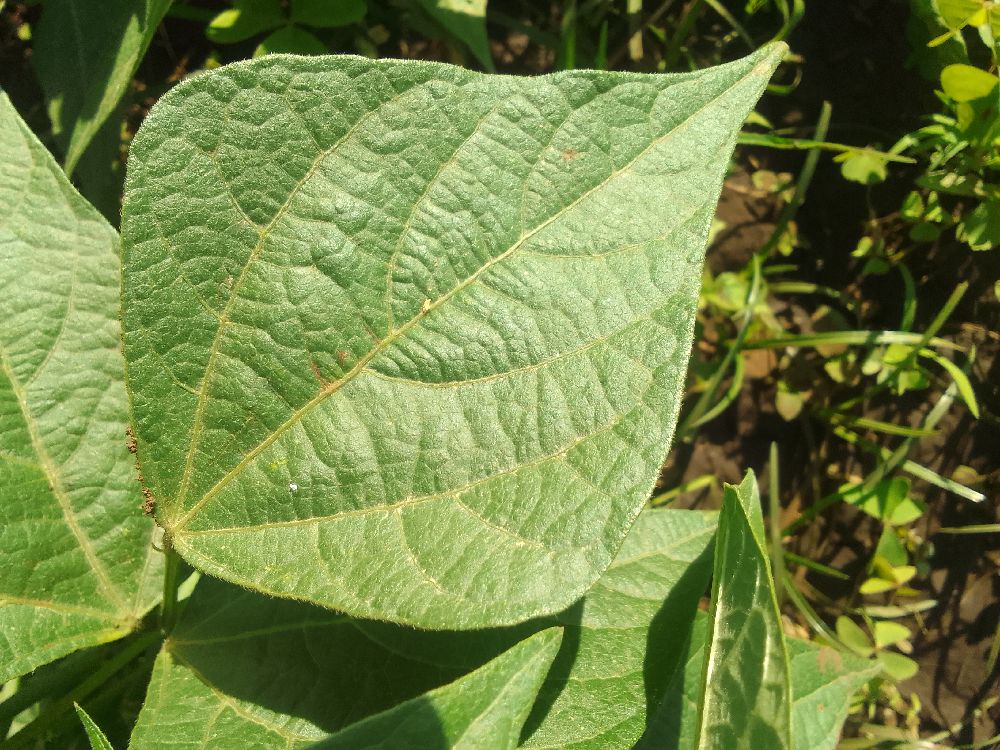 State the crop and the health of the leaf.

common bean, healthy
